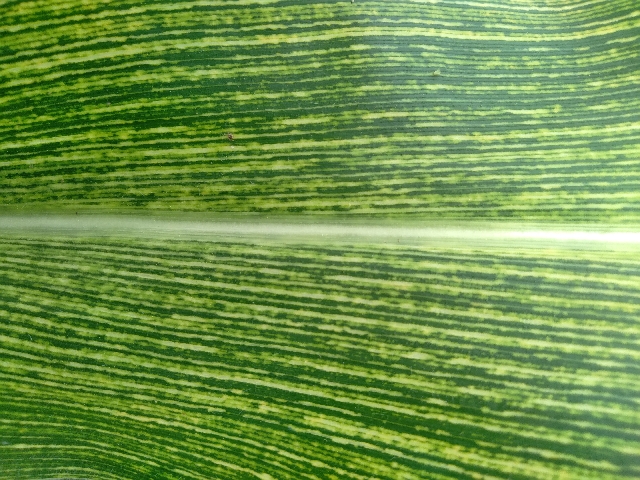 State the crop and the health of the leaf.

maize, maize streak virus
